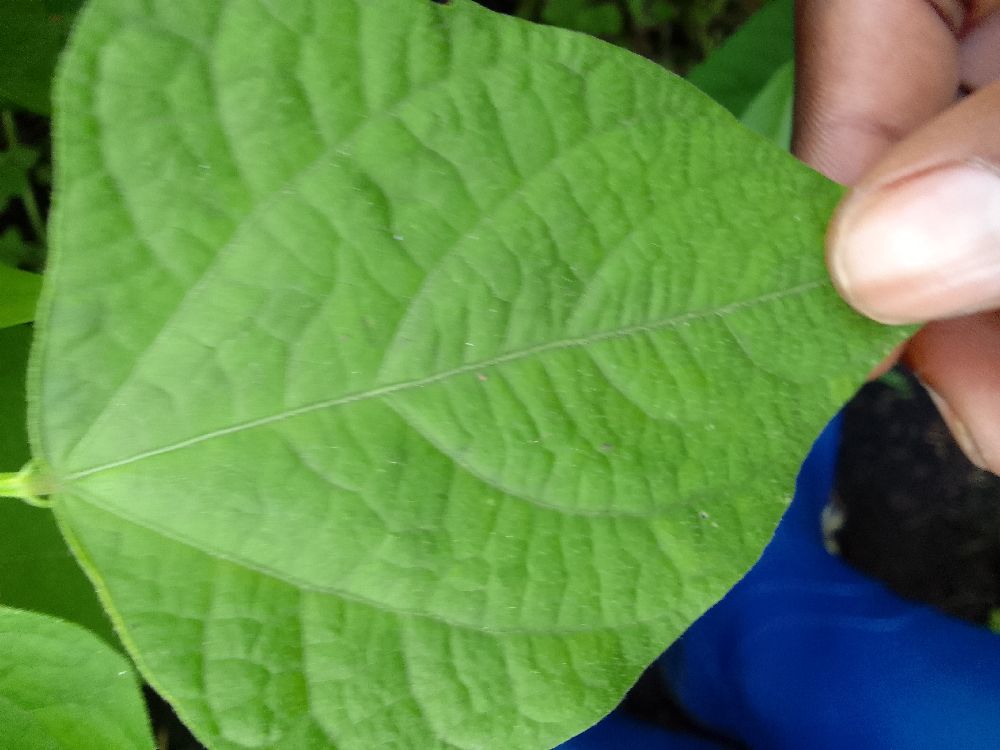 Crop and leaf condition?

common bean, healthy
